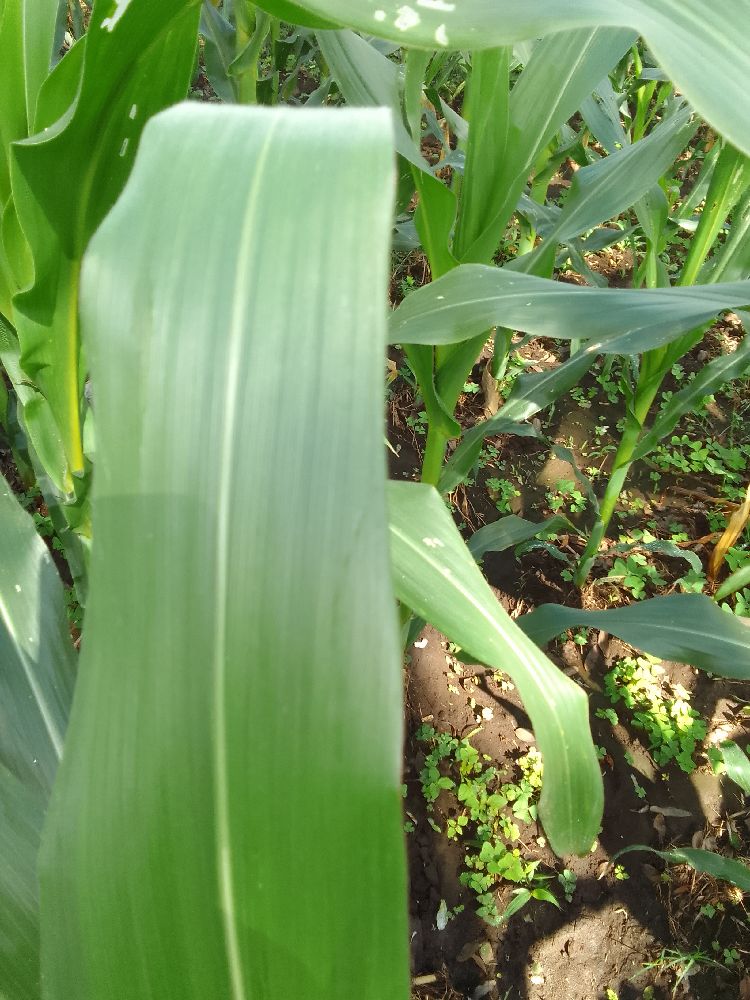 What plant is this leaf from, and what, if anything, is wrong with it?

maize, healthy
